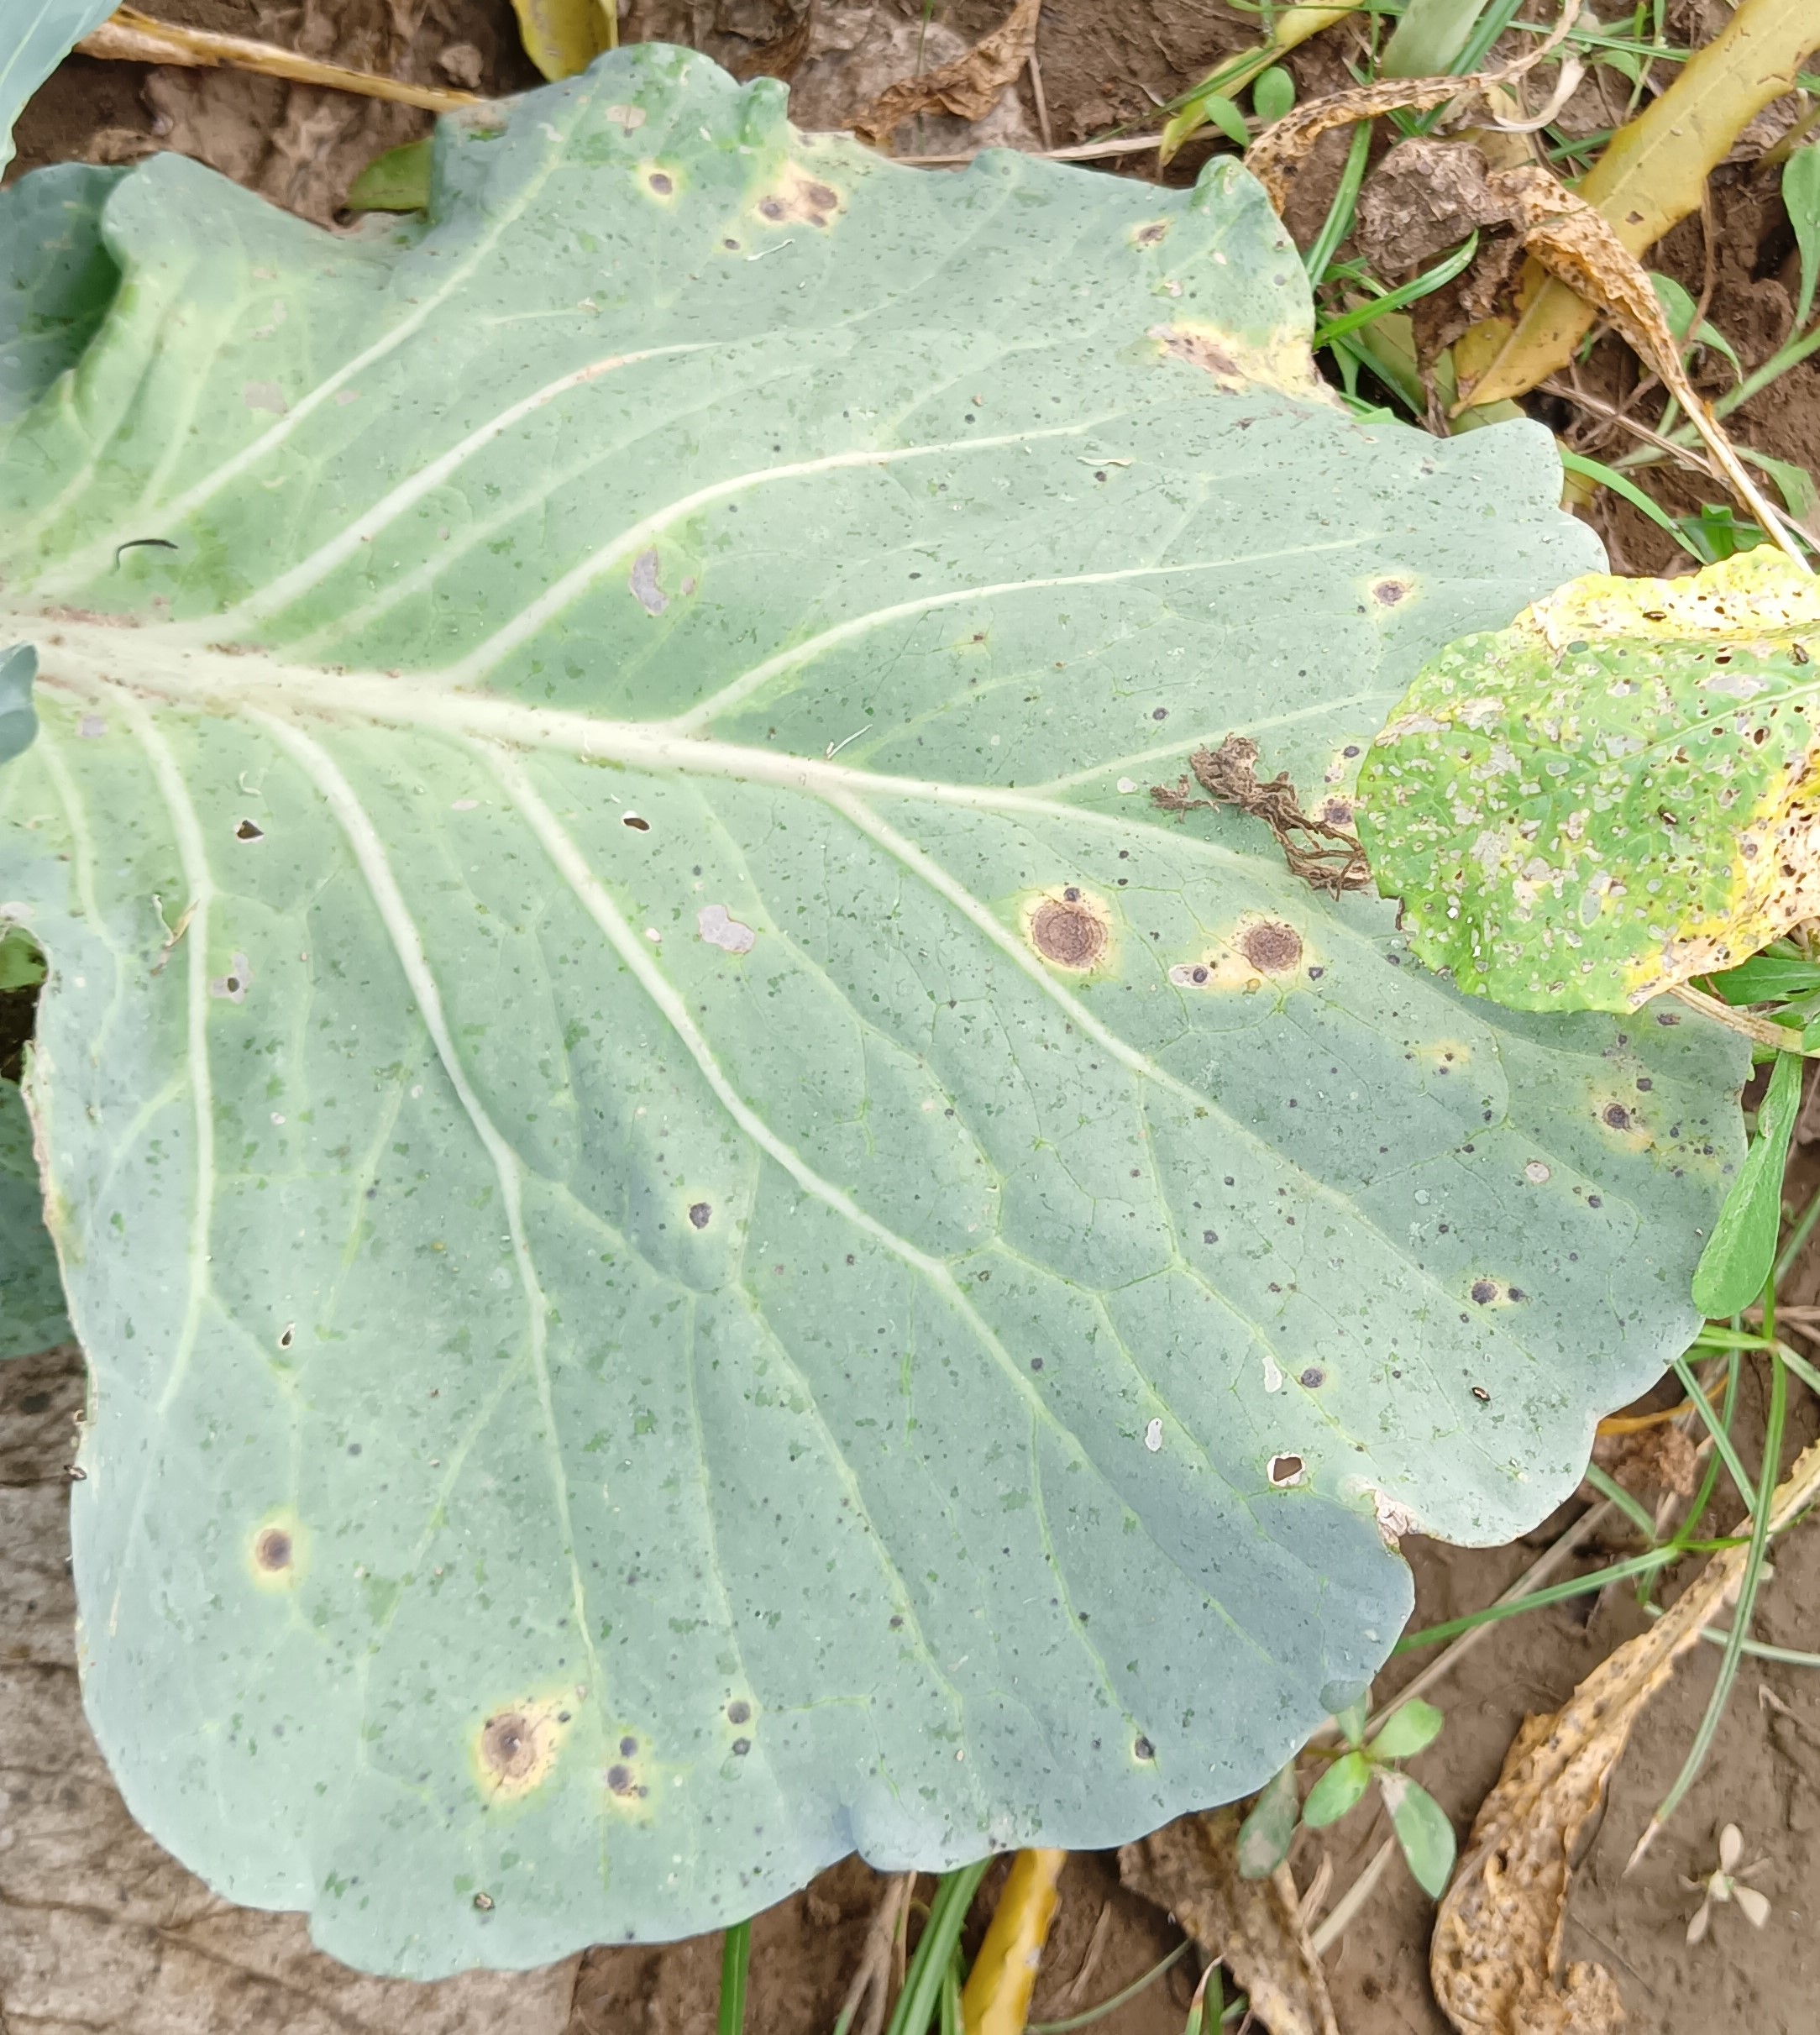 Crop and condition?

cabbage, alternaria
